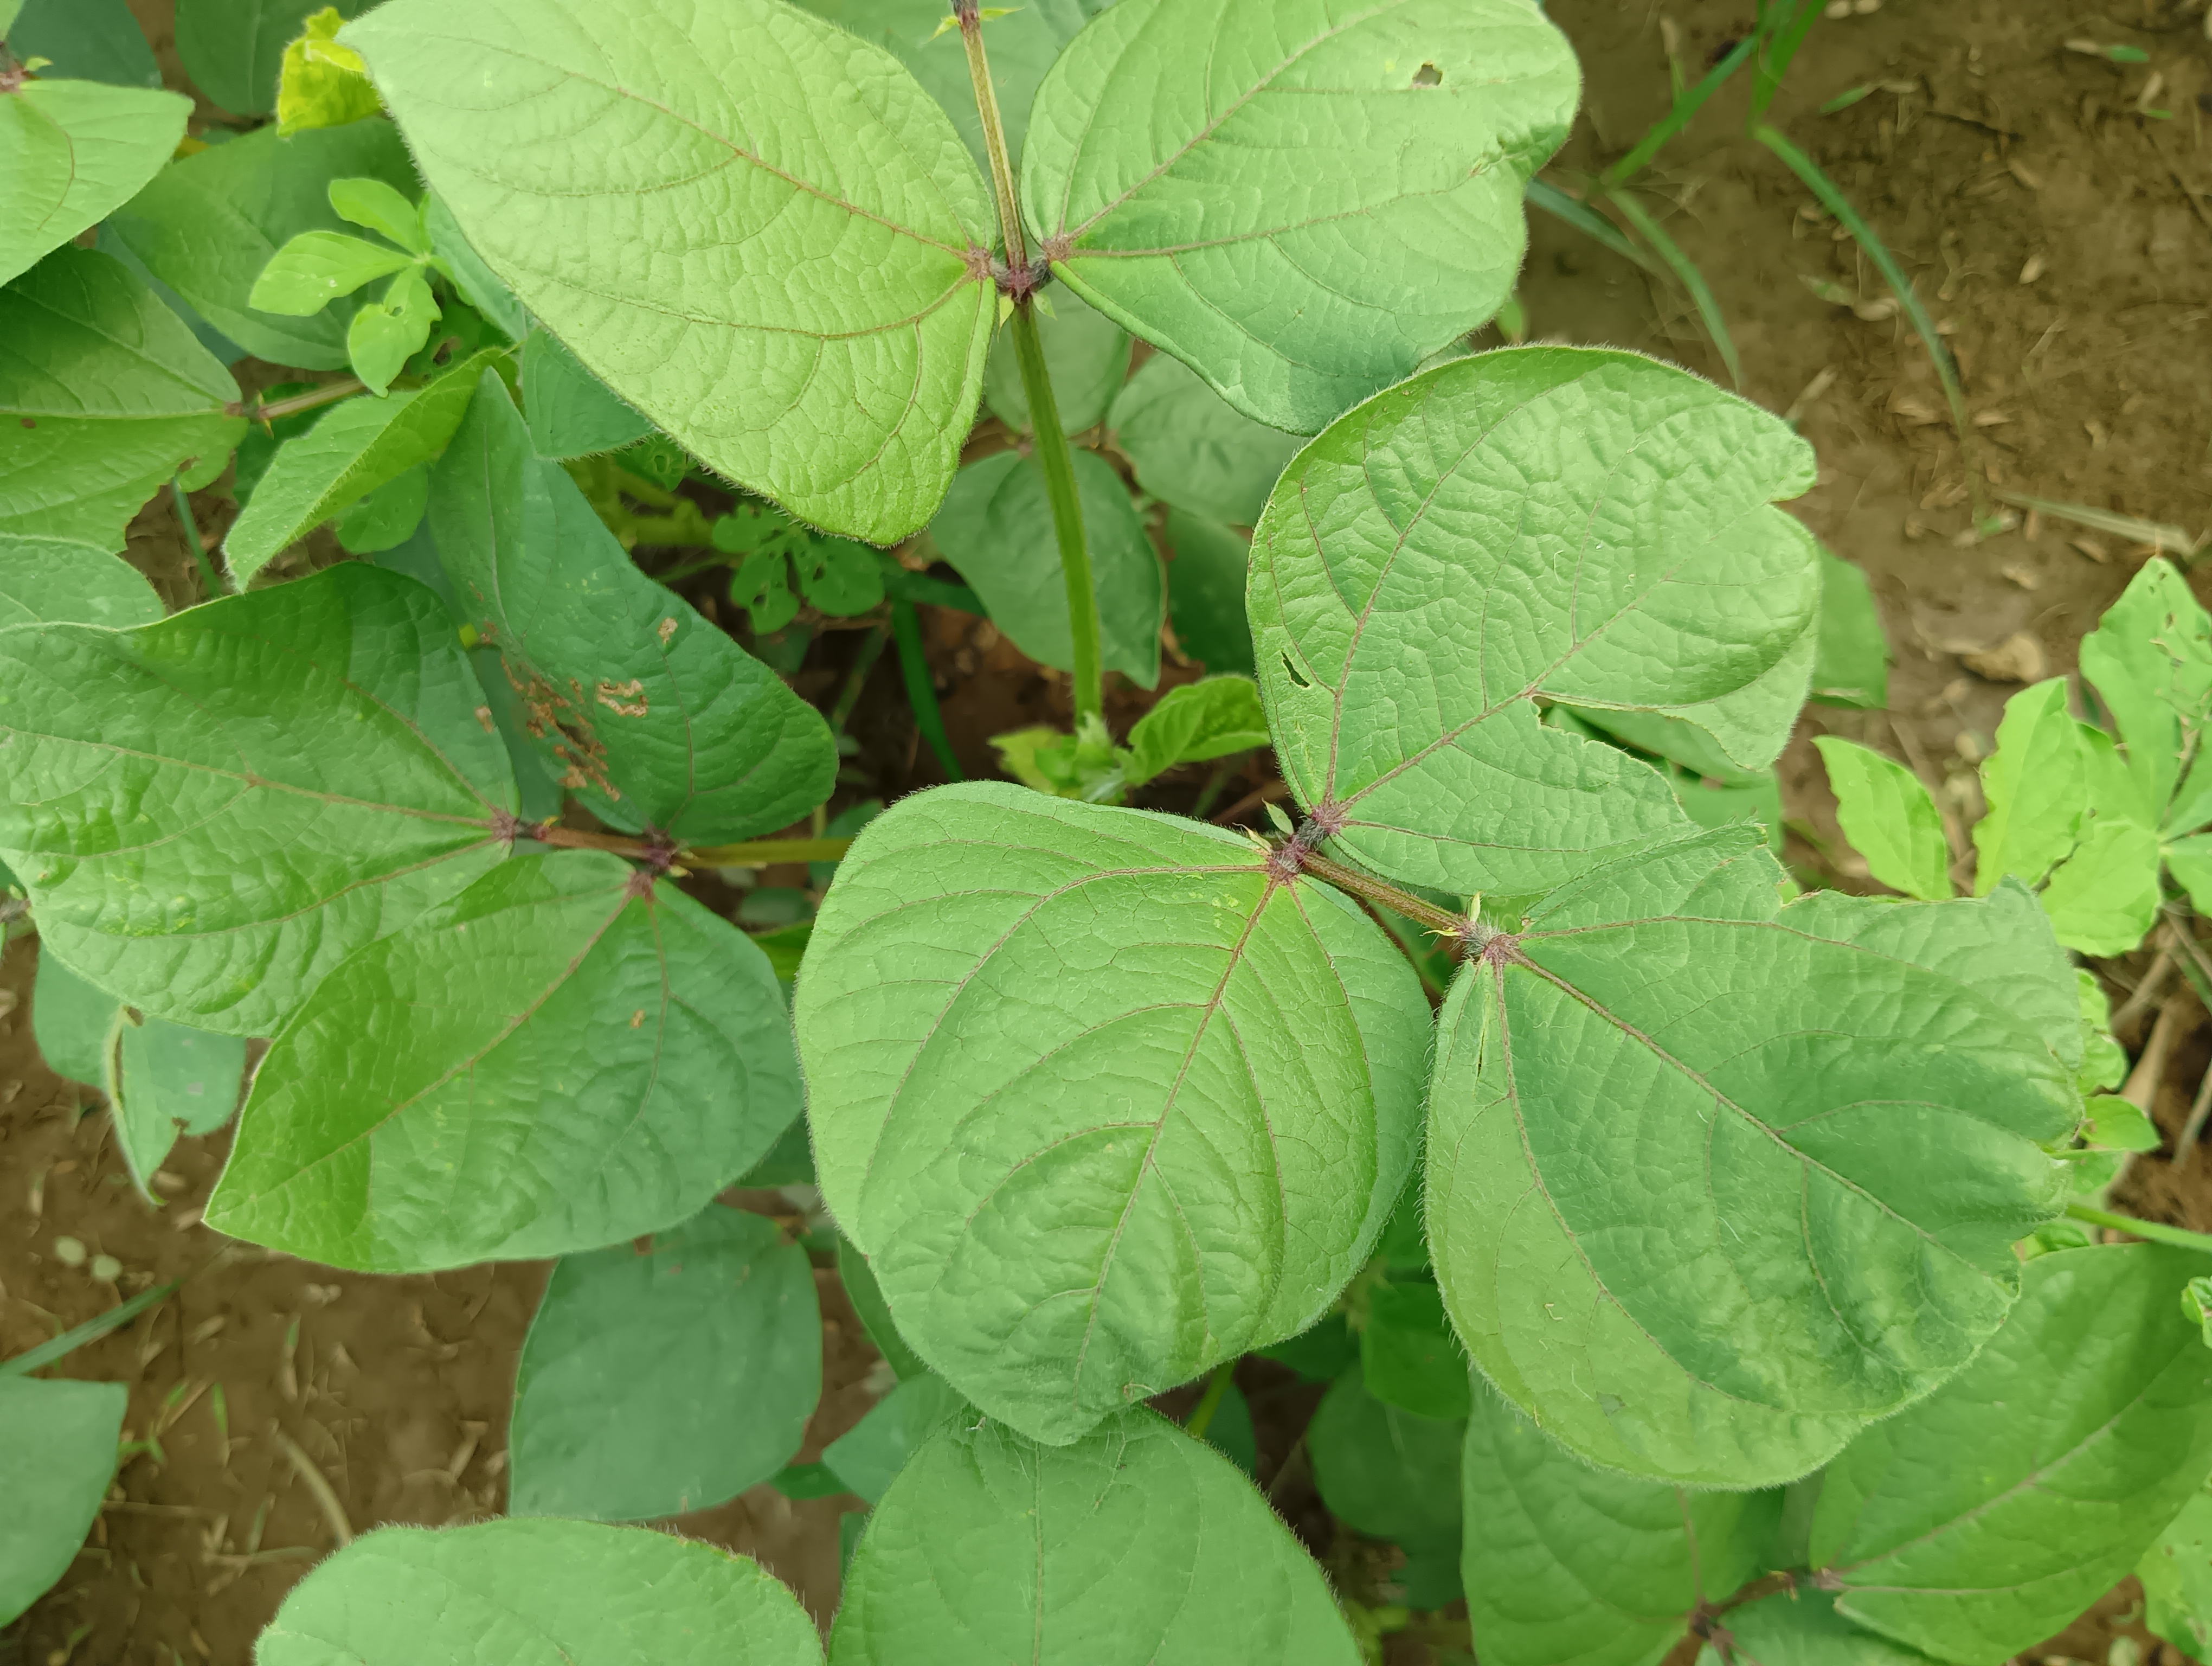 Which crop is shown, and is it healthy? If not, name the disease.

mungbean, healthy
